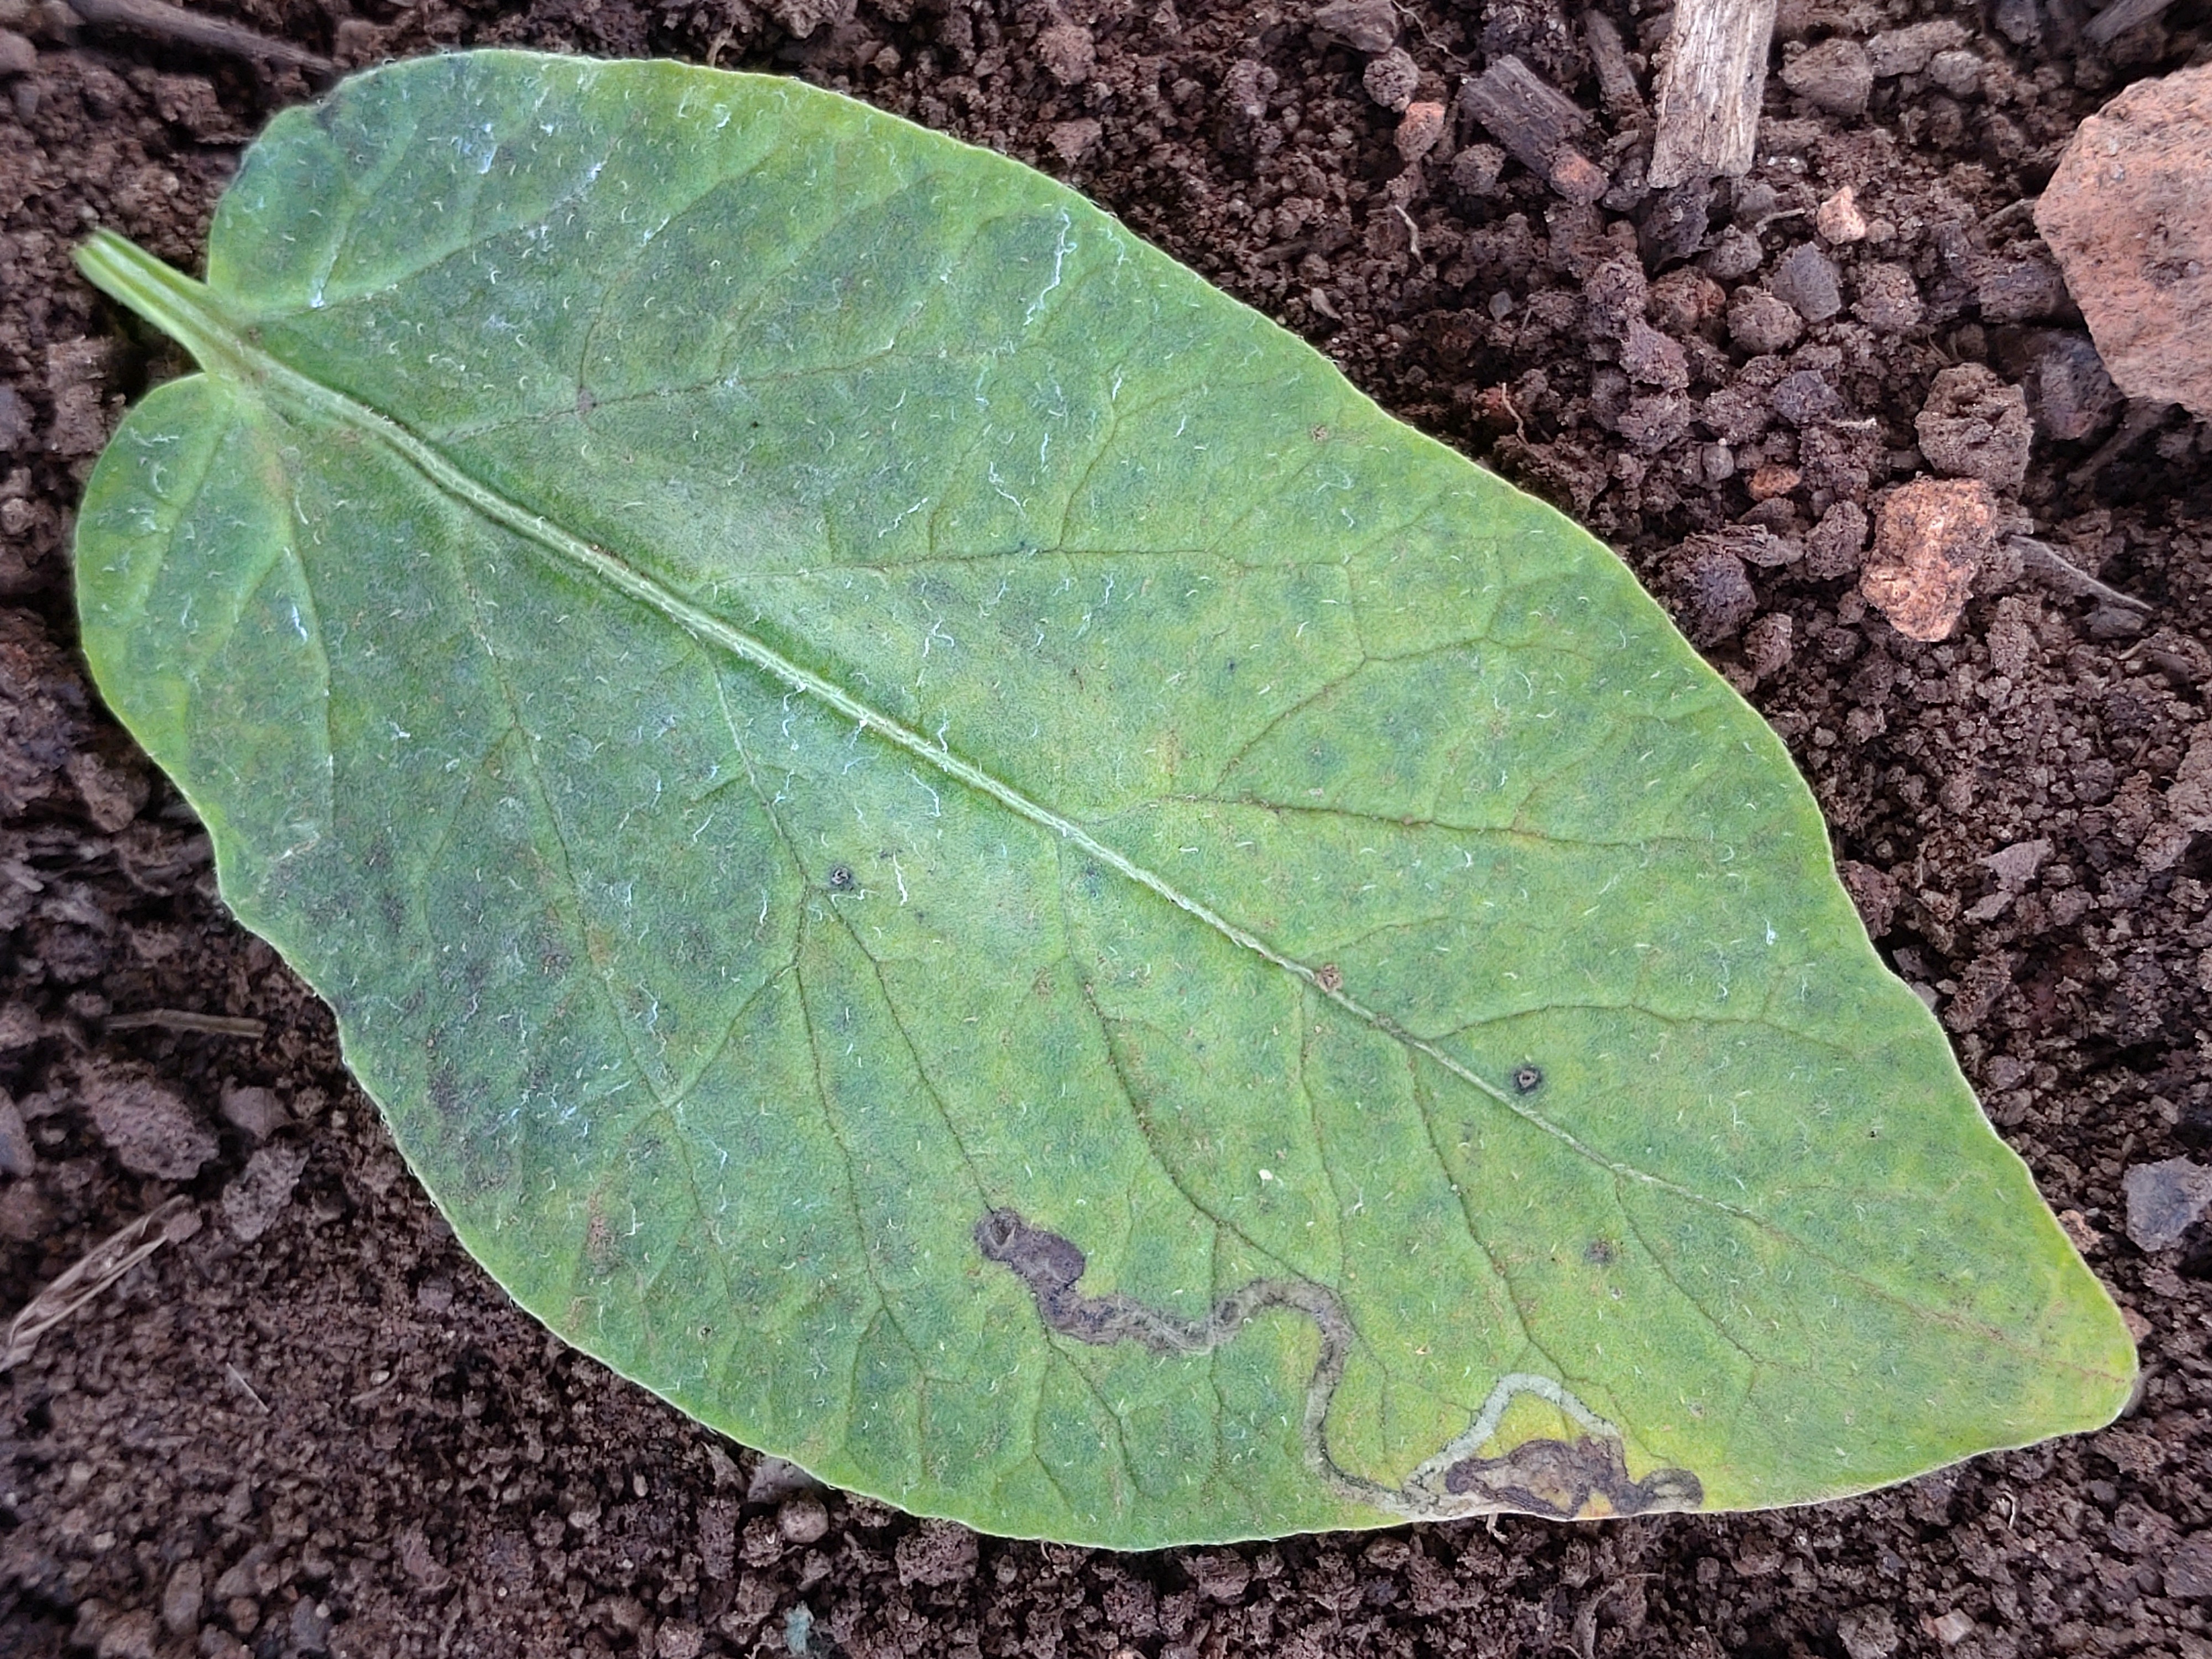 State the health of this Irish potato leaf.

late blight
